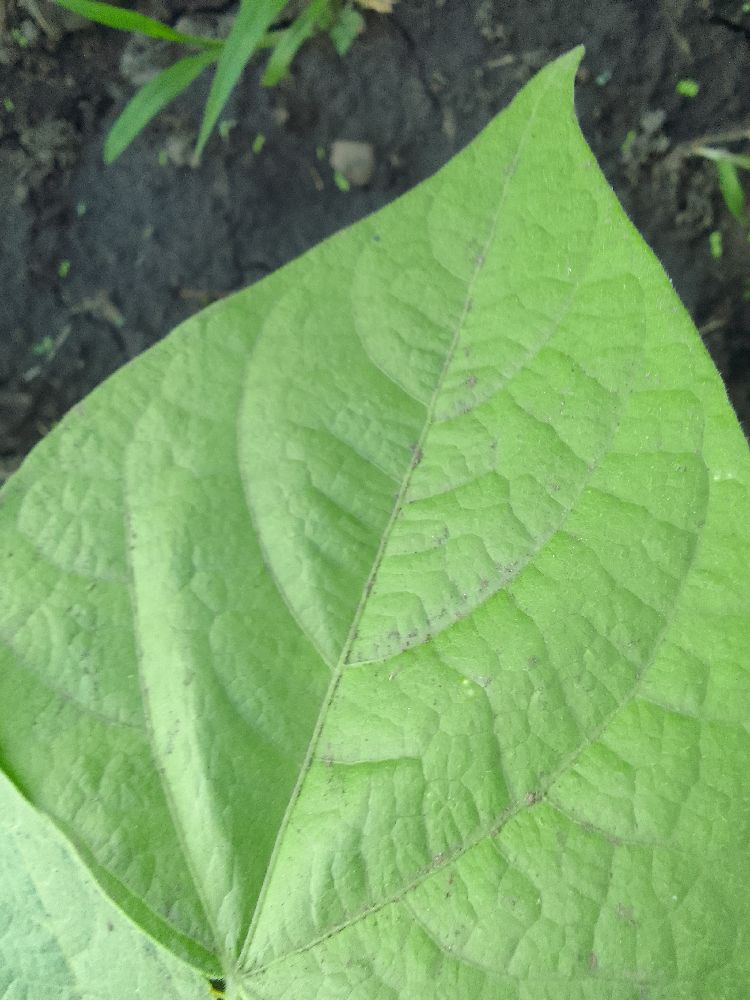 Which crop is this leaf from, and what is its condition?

common bean, healthy
